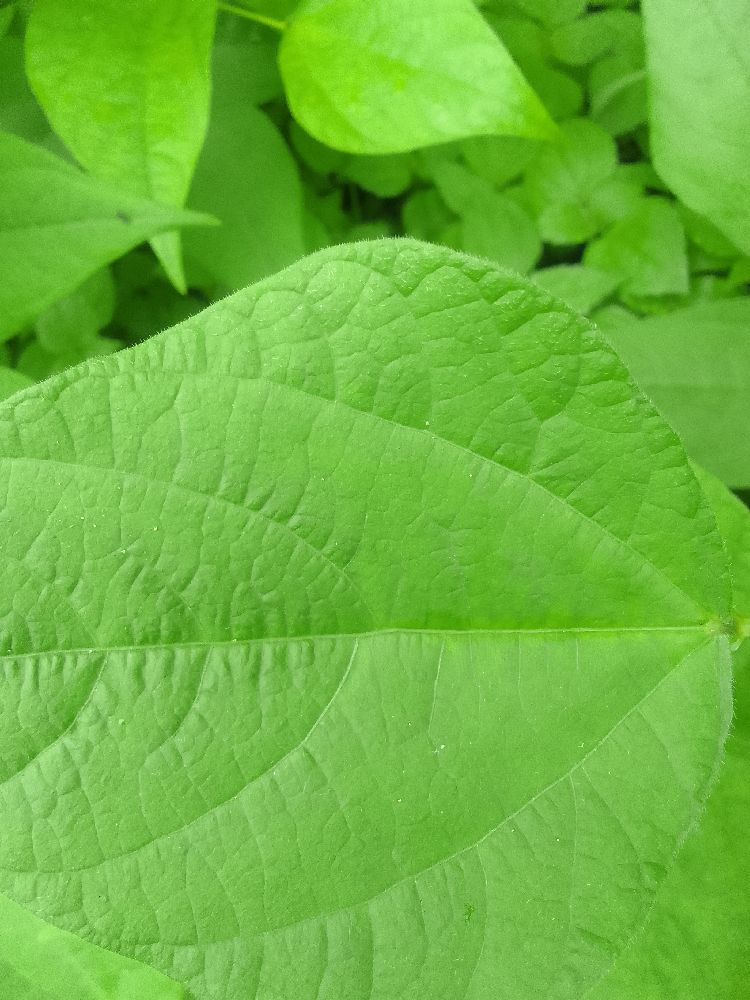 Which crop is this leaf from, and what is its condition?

common bean, healthy
